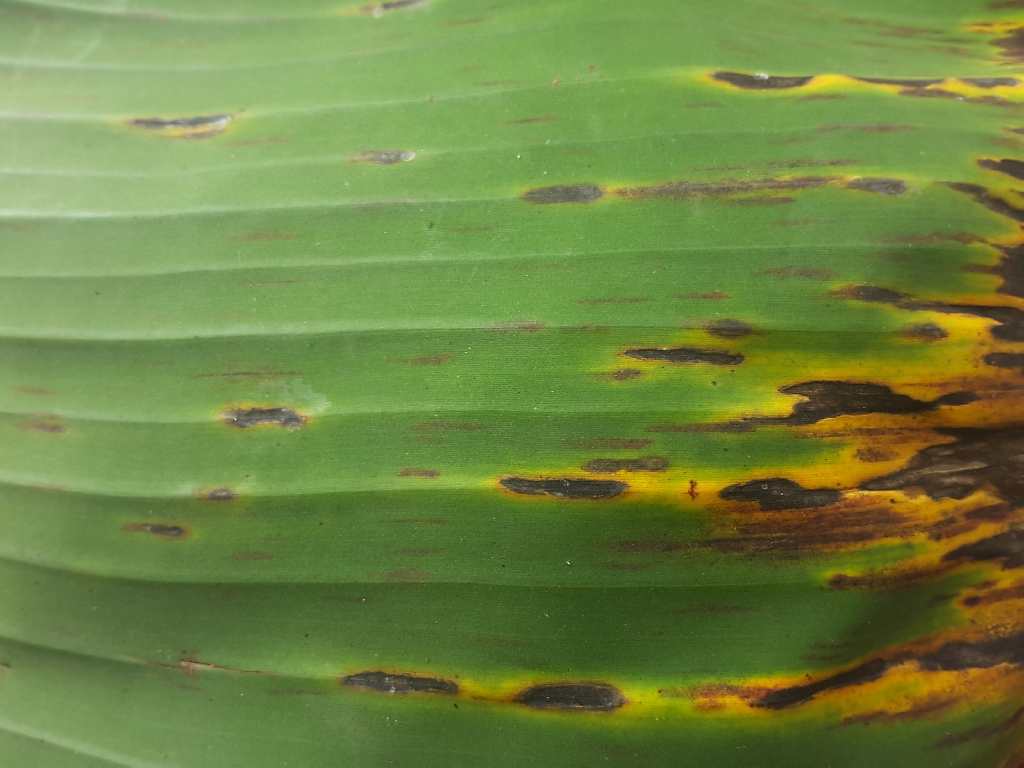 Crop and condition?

banana, black sigatoka
